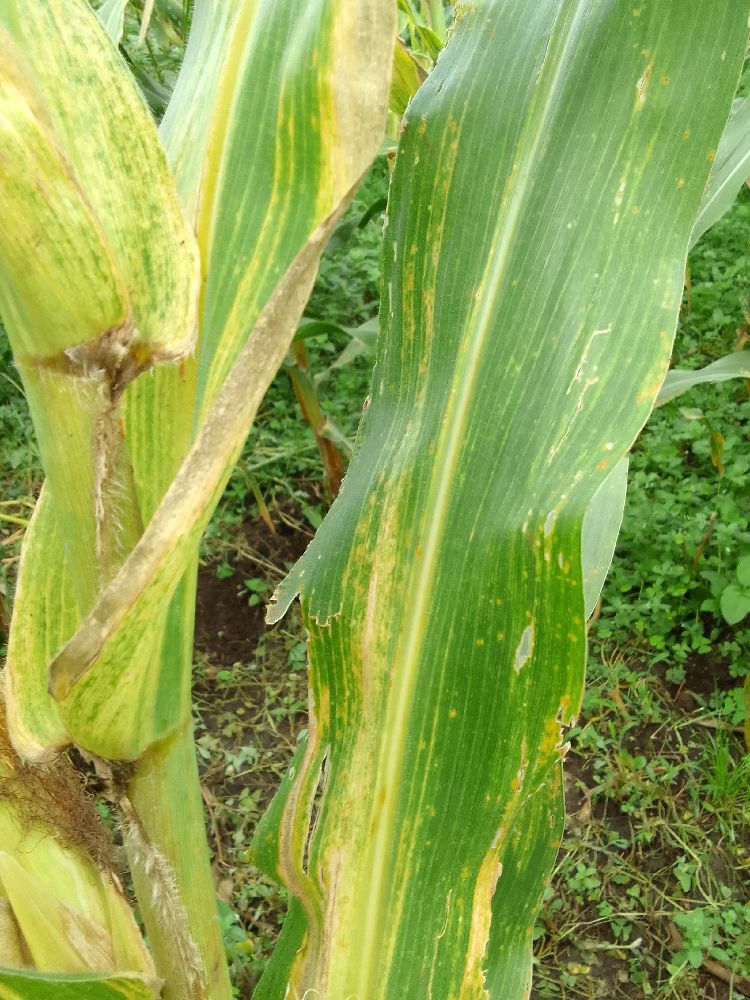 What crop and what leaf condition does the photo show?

maize, maize lethal necrosis
